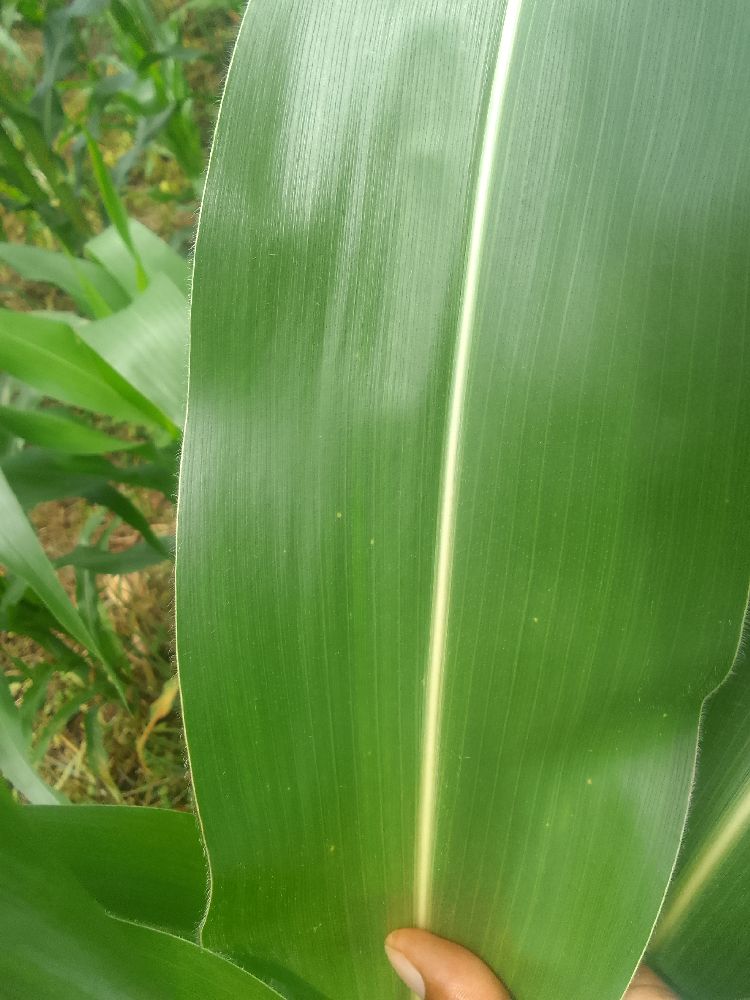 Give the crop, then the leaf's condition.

maize, healthy
